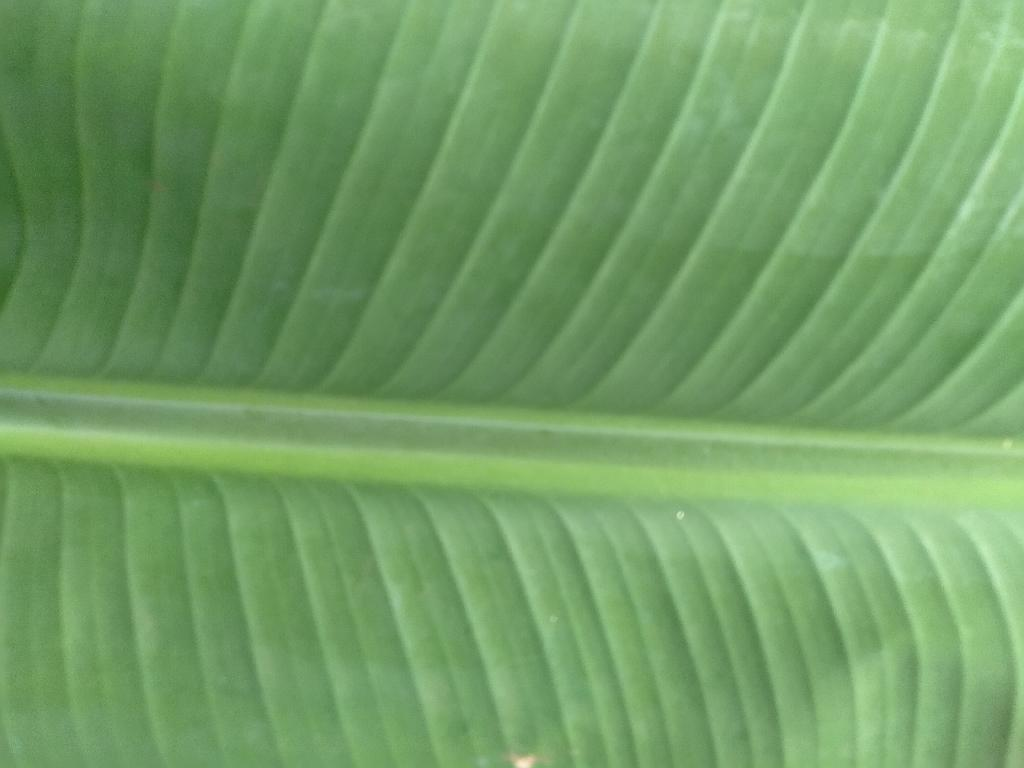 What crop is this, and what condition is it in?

banana, healthy
